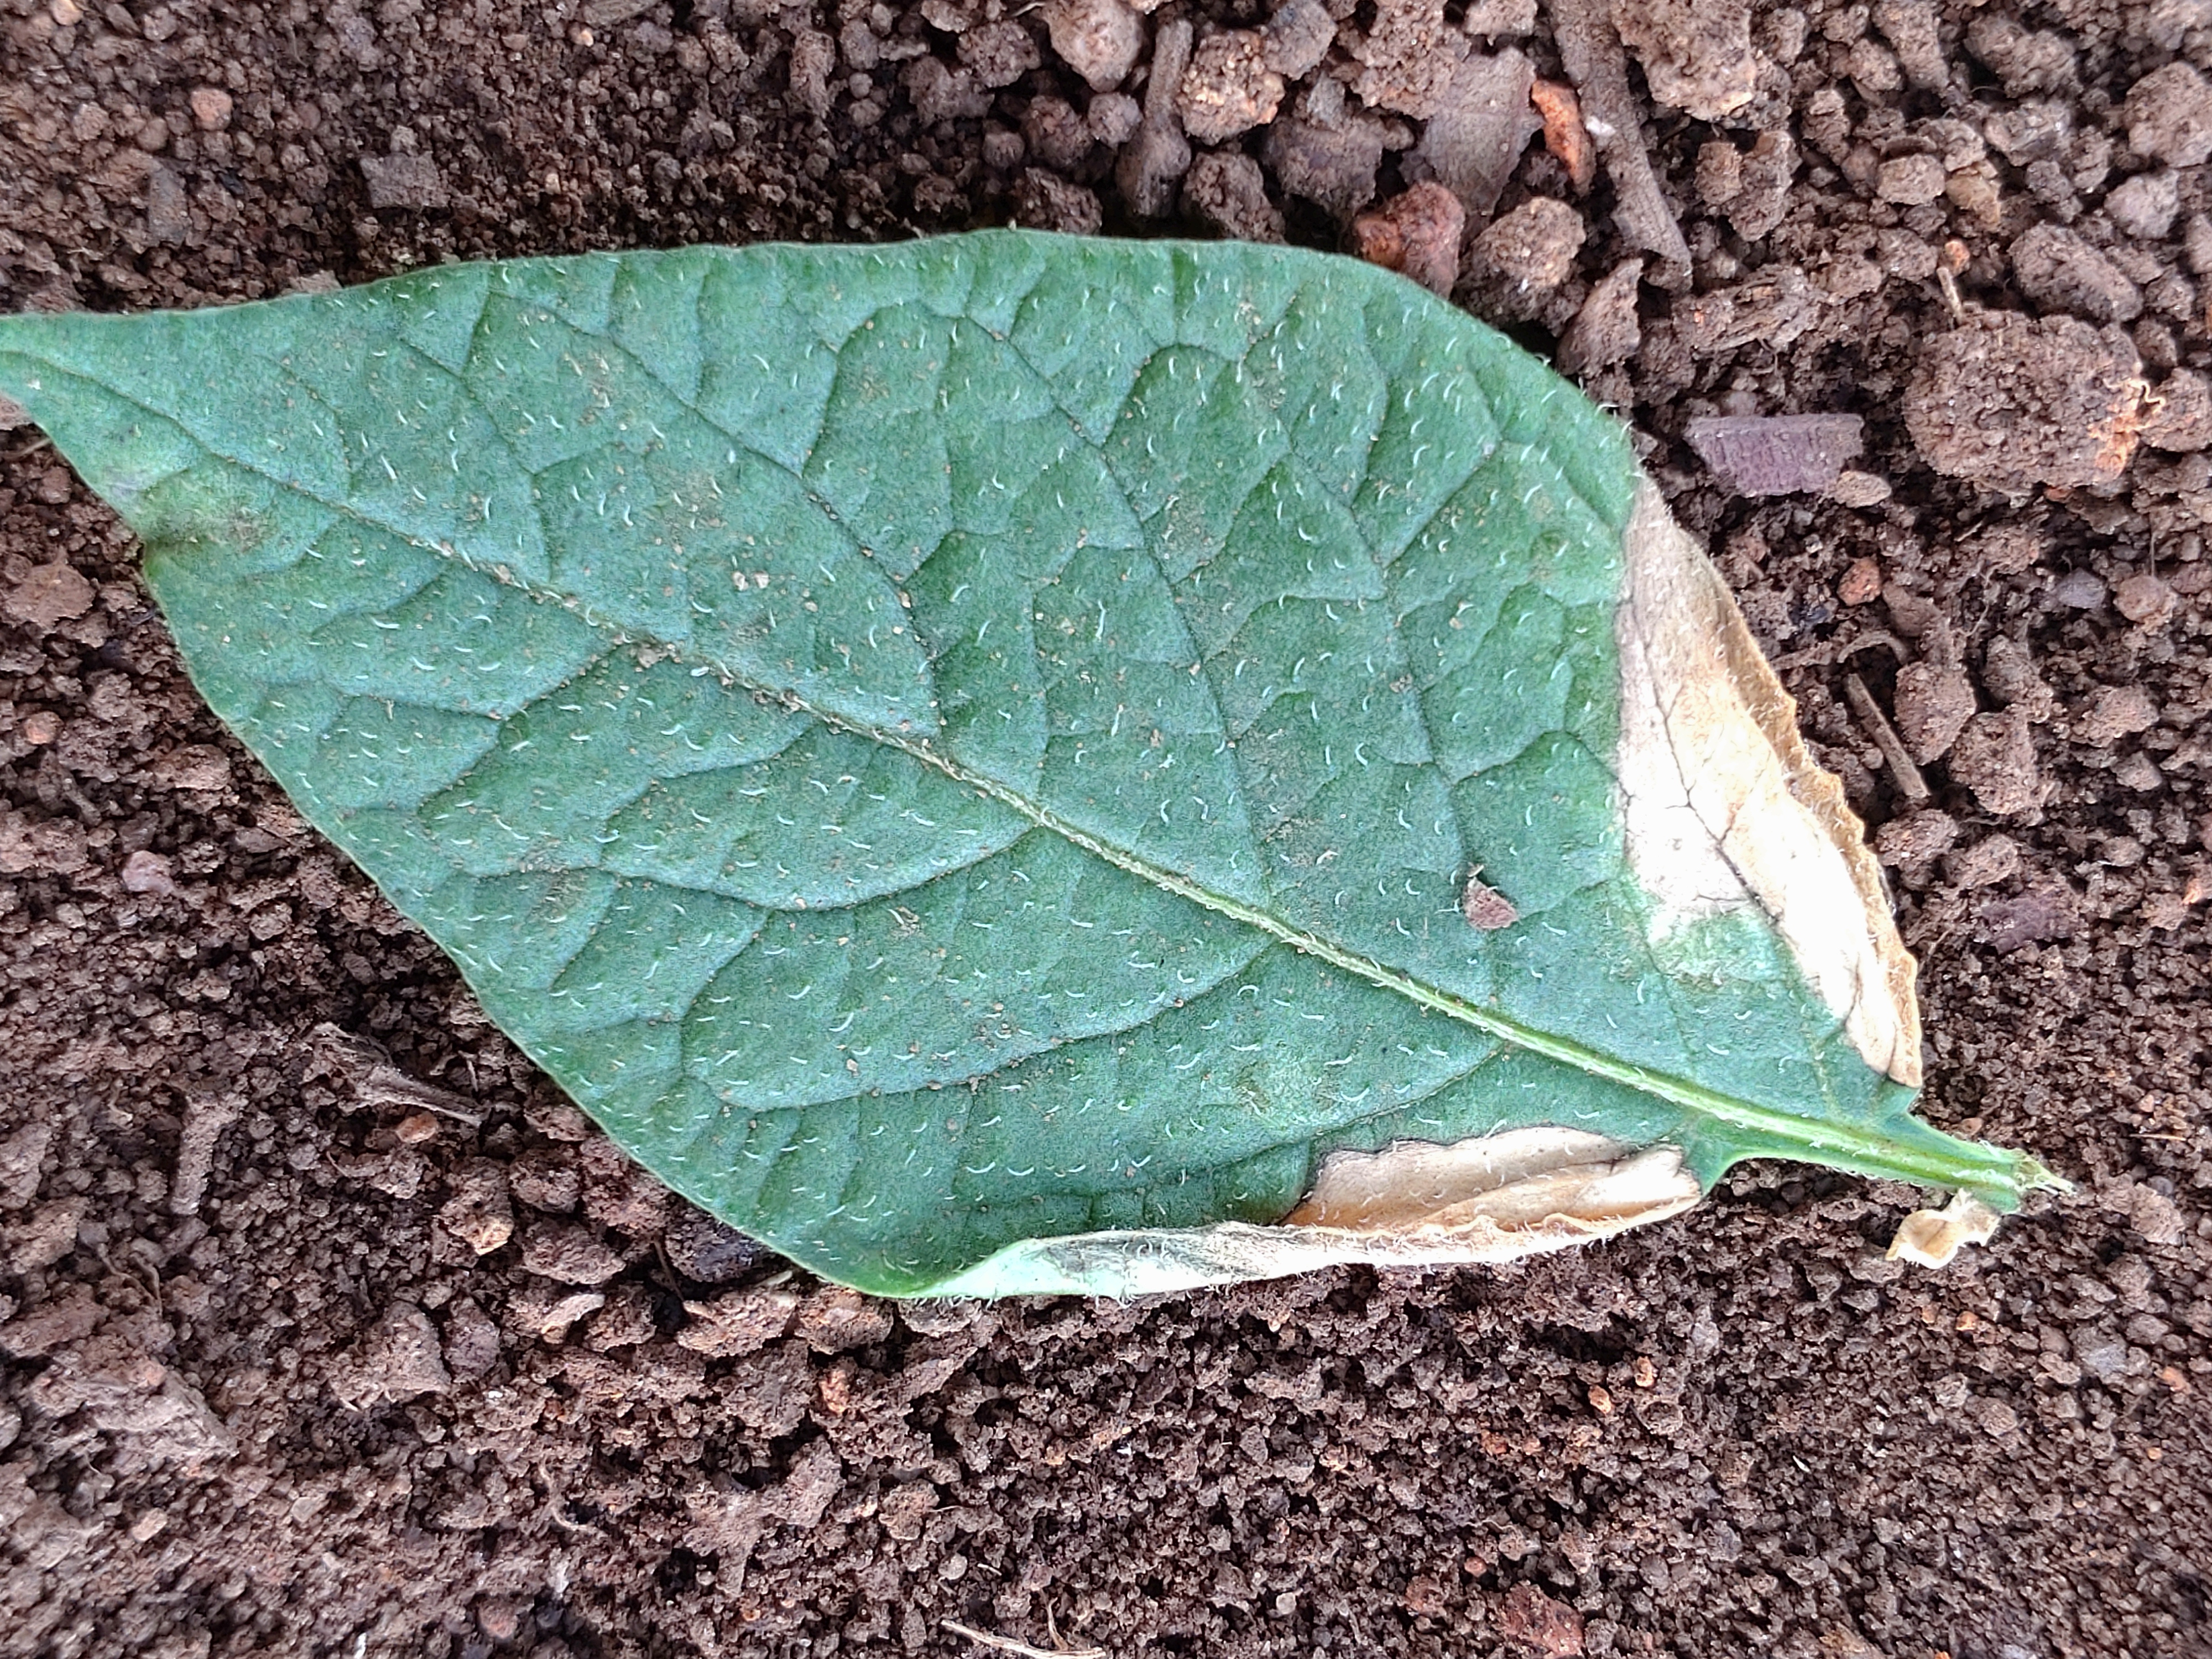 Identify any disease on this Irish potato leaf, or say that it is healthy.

early blight
